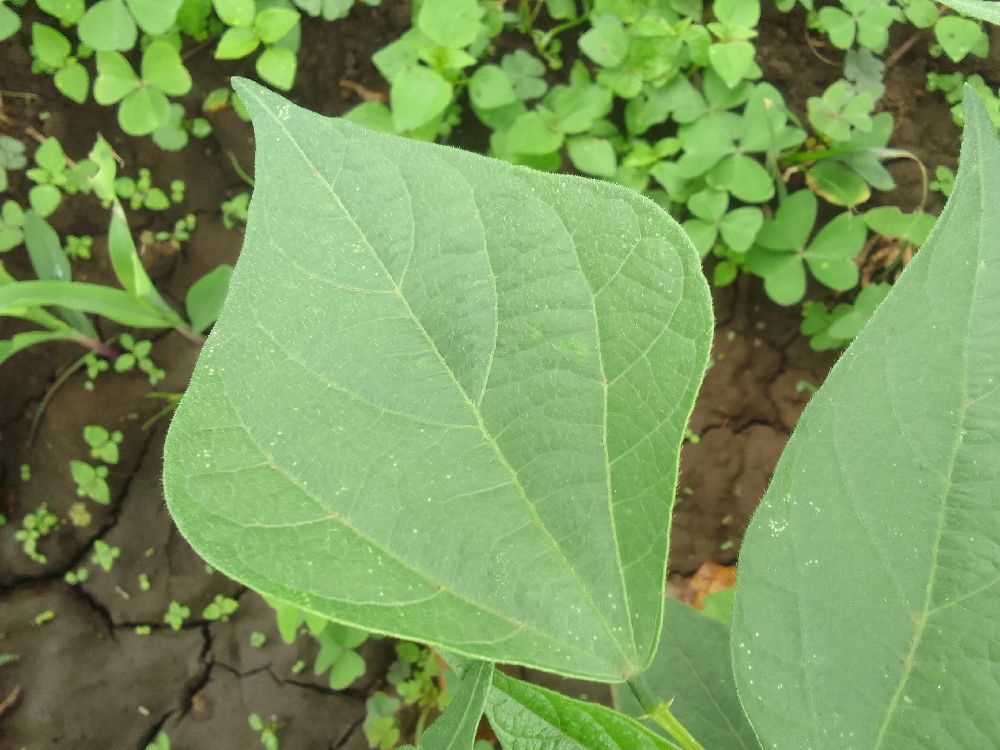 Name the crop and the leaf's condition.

common bean, healthy
